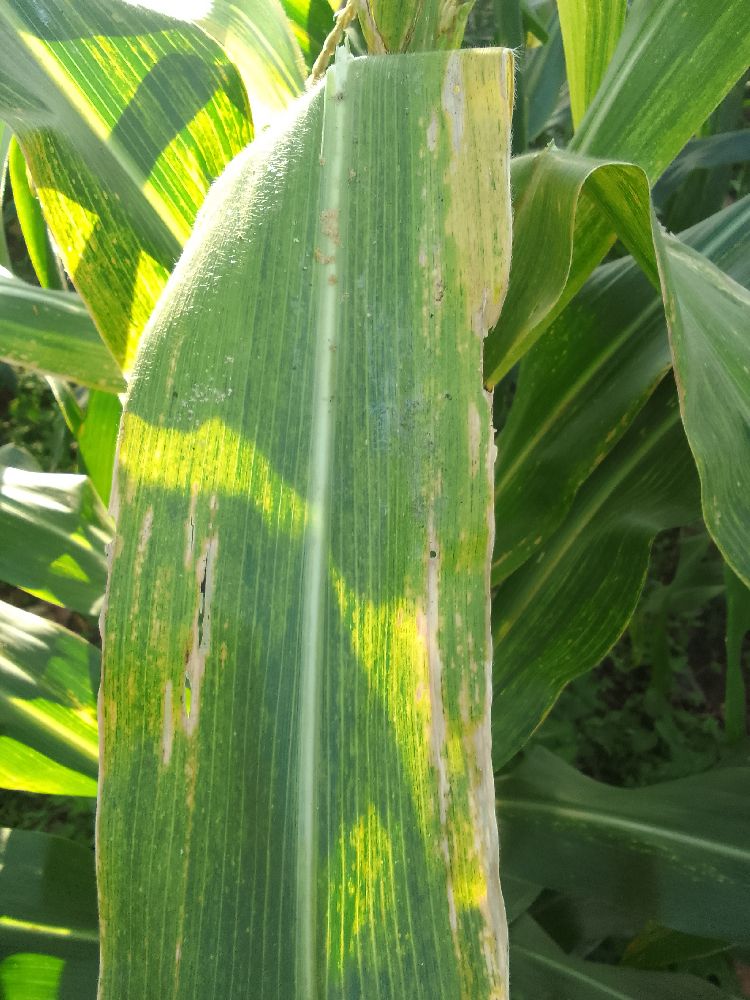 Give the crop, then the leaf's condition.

maize, maize lethal necrosis
